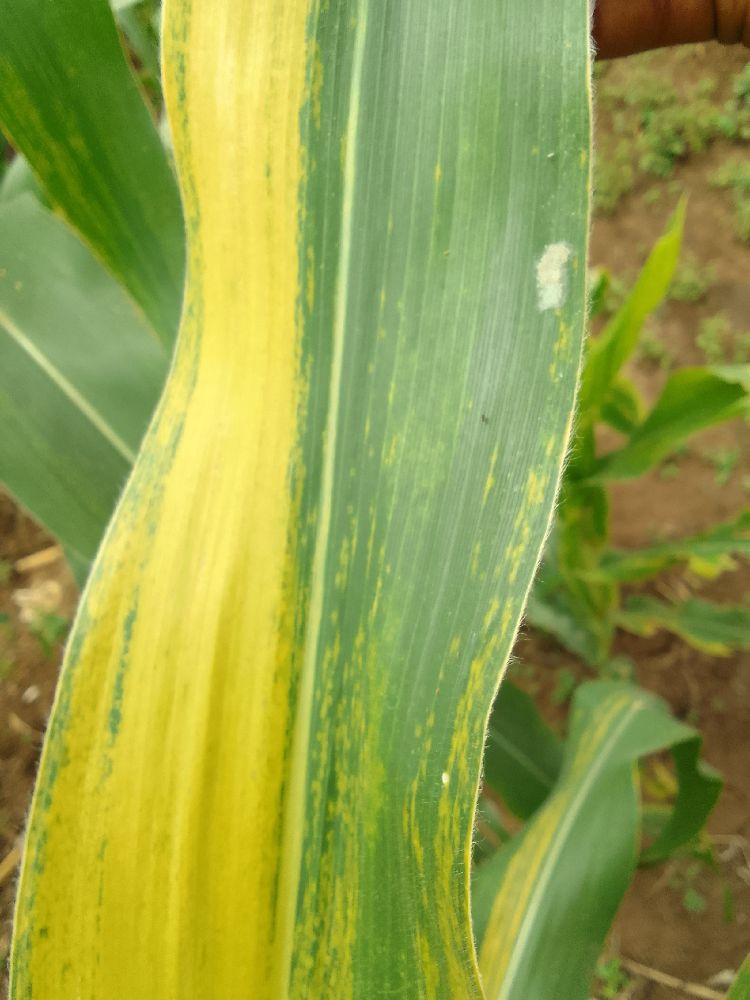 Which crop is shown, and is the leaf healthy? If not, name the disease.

maize, maize lethal necrosis
